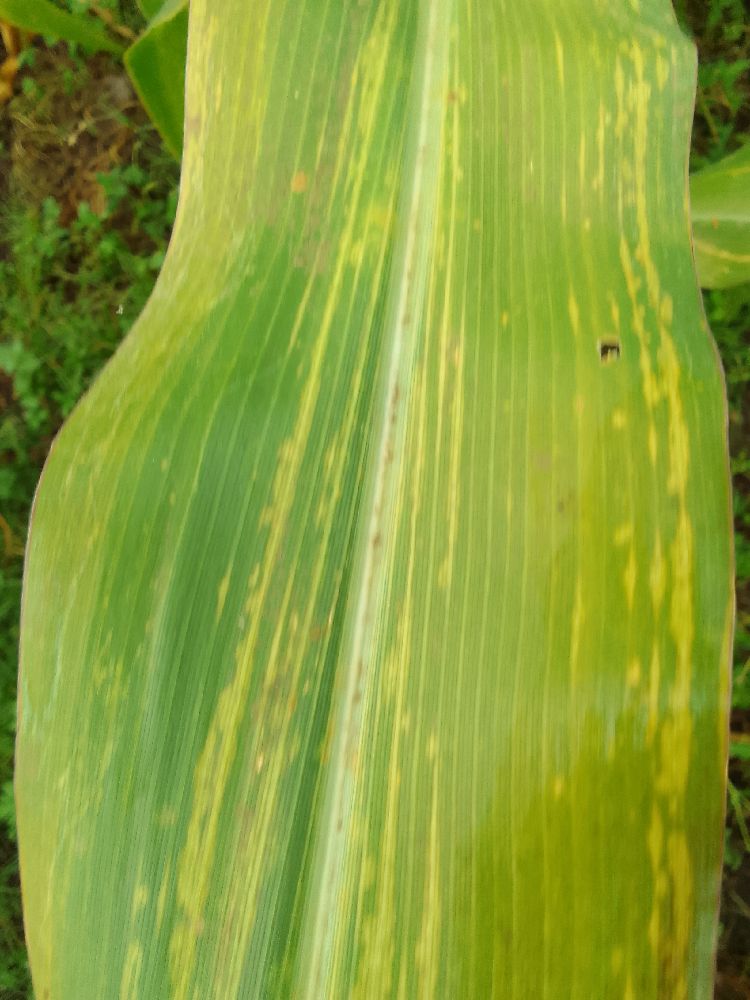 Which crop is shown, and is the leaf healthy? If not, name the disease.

maize, maize lethal necrosis
